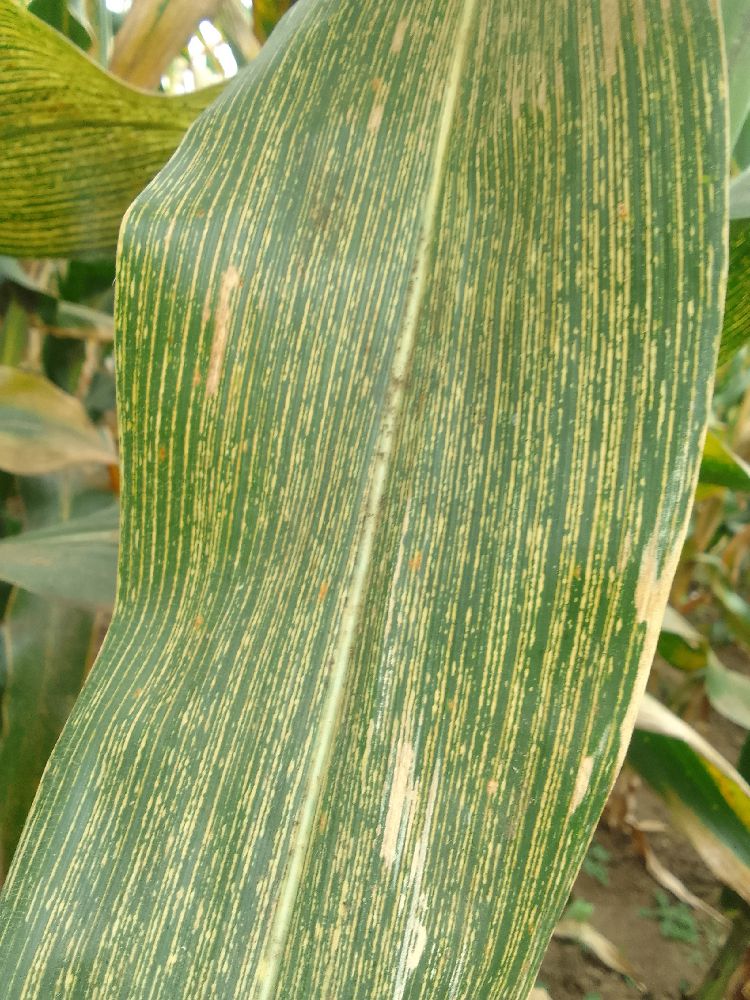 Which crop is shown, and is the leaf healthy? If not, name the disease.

maize, maize streak virus
